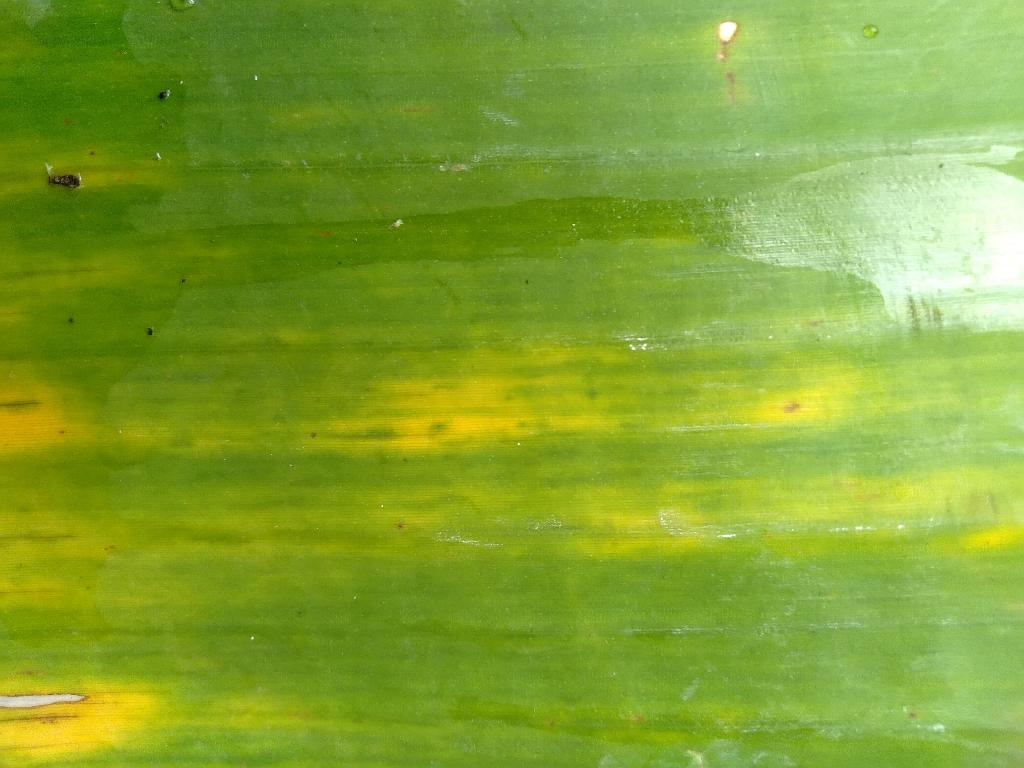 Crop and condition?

banana, fusarium wilt race 1
